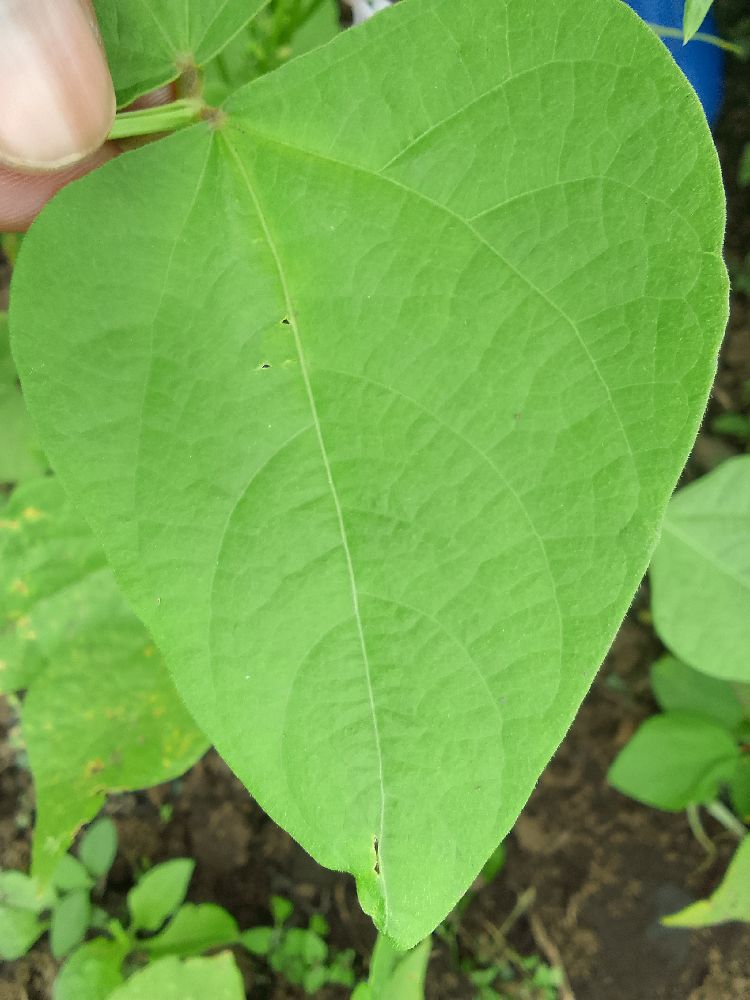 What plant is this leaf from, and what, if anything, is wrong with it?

common bean, healthy
